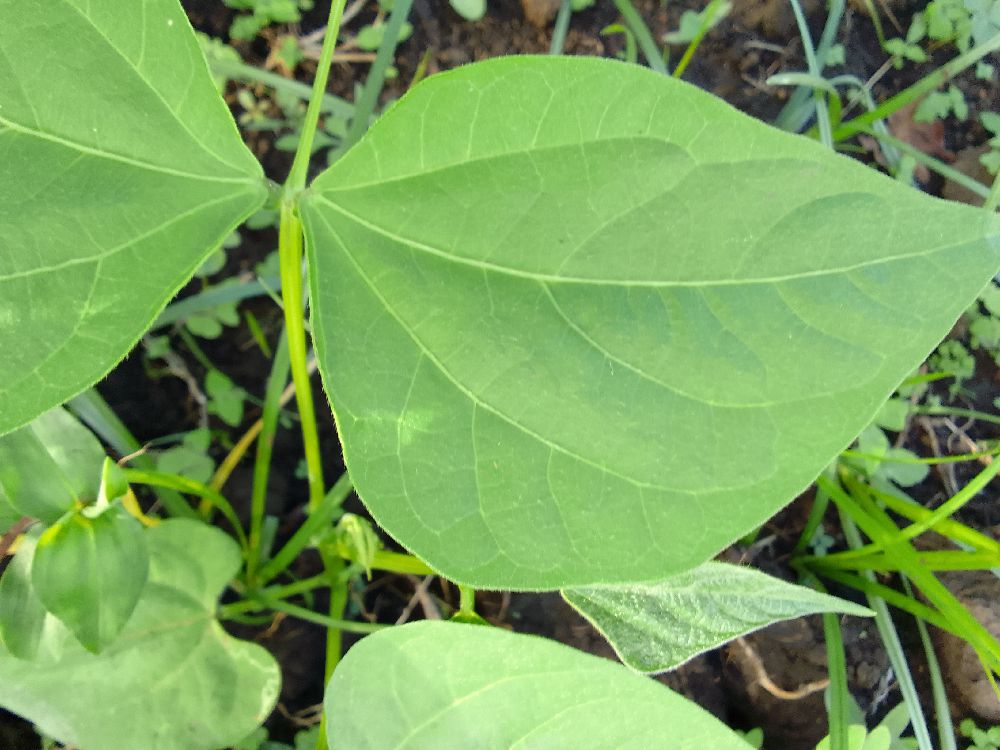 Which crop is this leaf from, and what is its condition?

common bean, healthy
